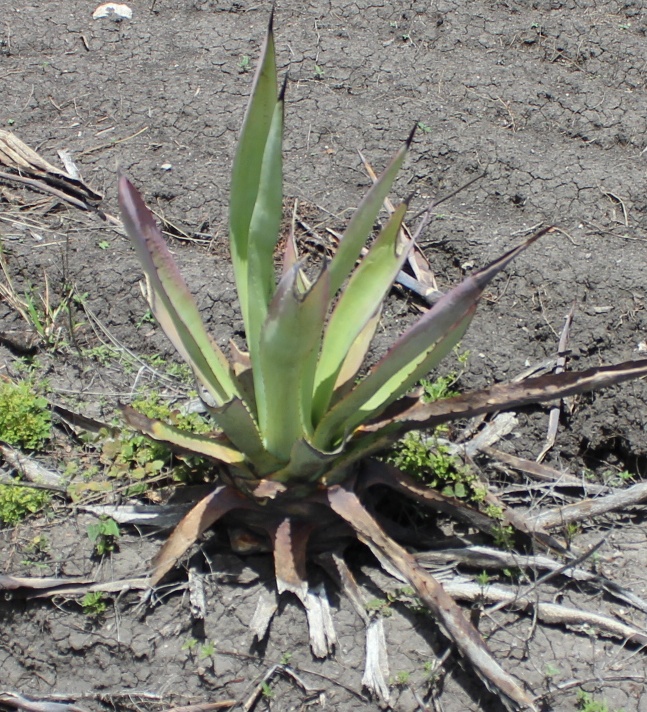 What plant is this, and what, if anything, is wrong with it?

agave, sick
